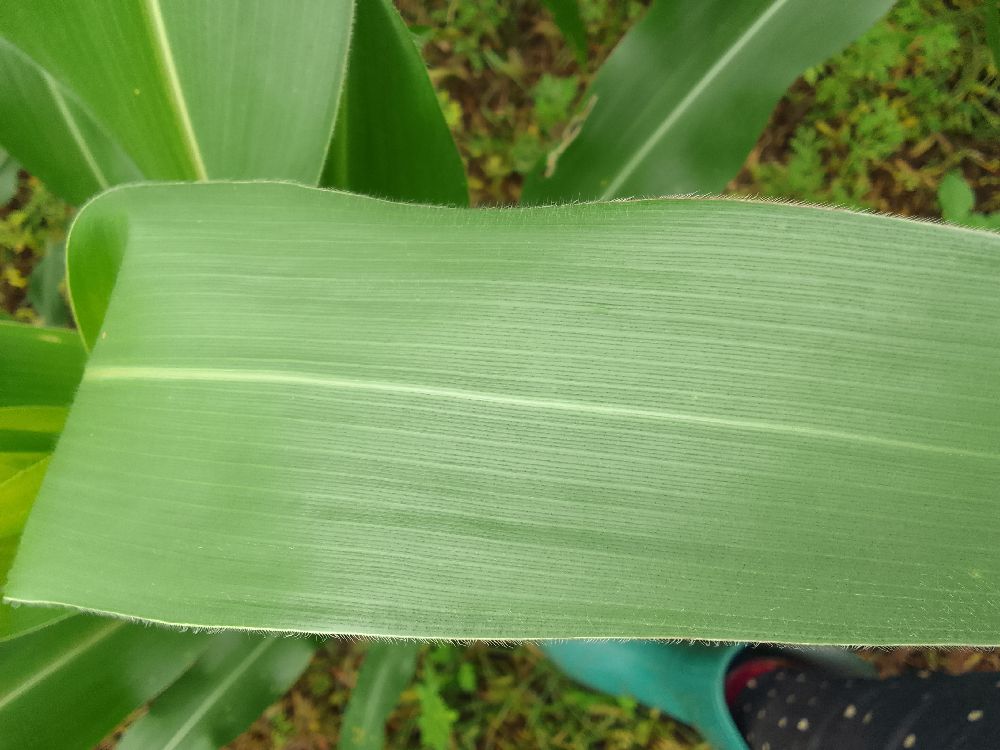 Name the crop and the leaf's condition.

maize, healthy
